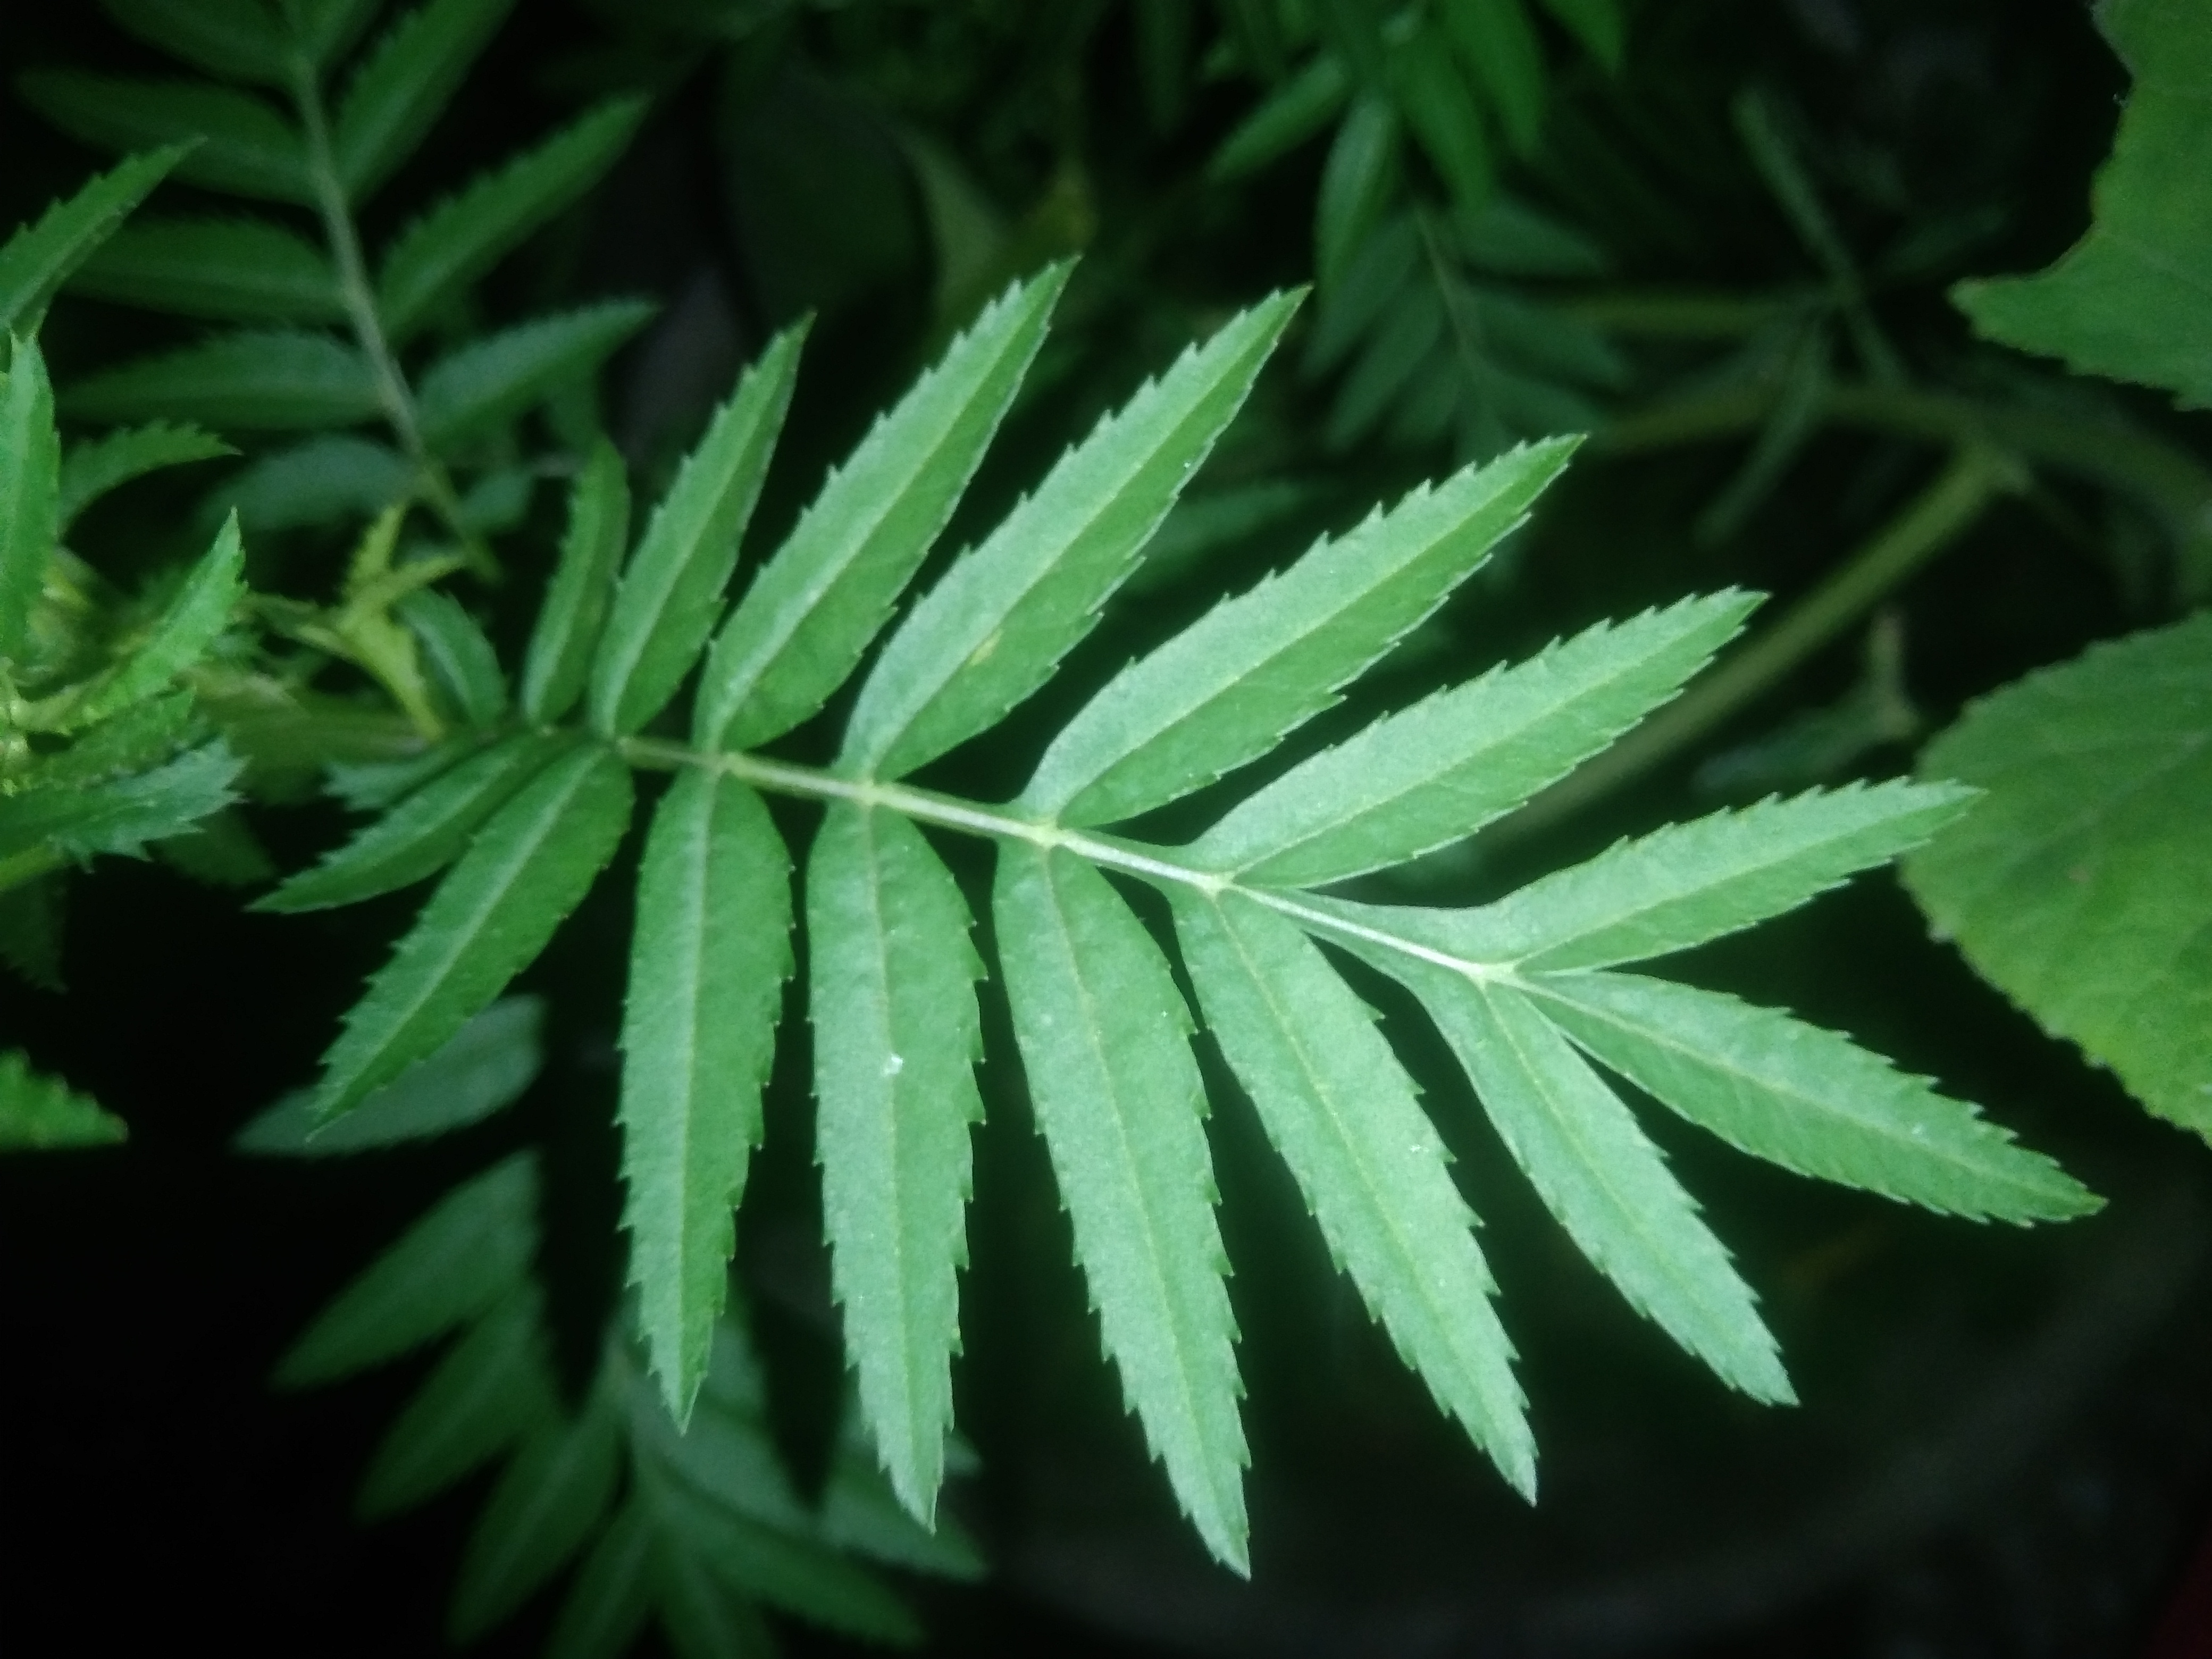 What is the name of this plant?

marigold
